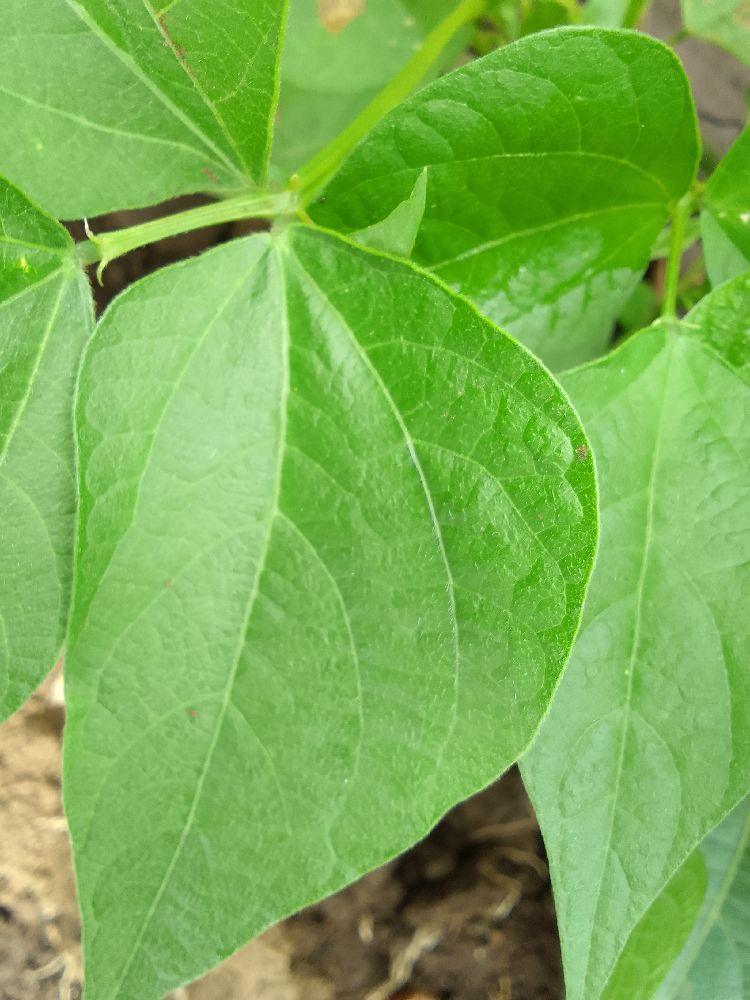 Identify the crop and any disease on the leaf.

common bean, healthy
